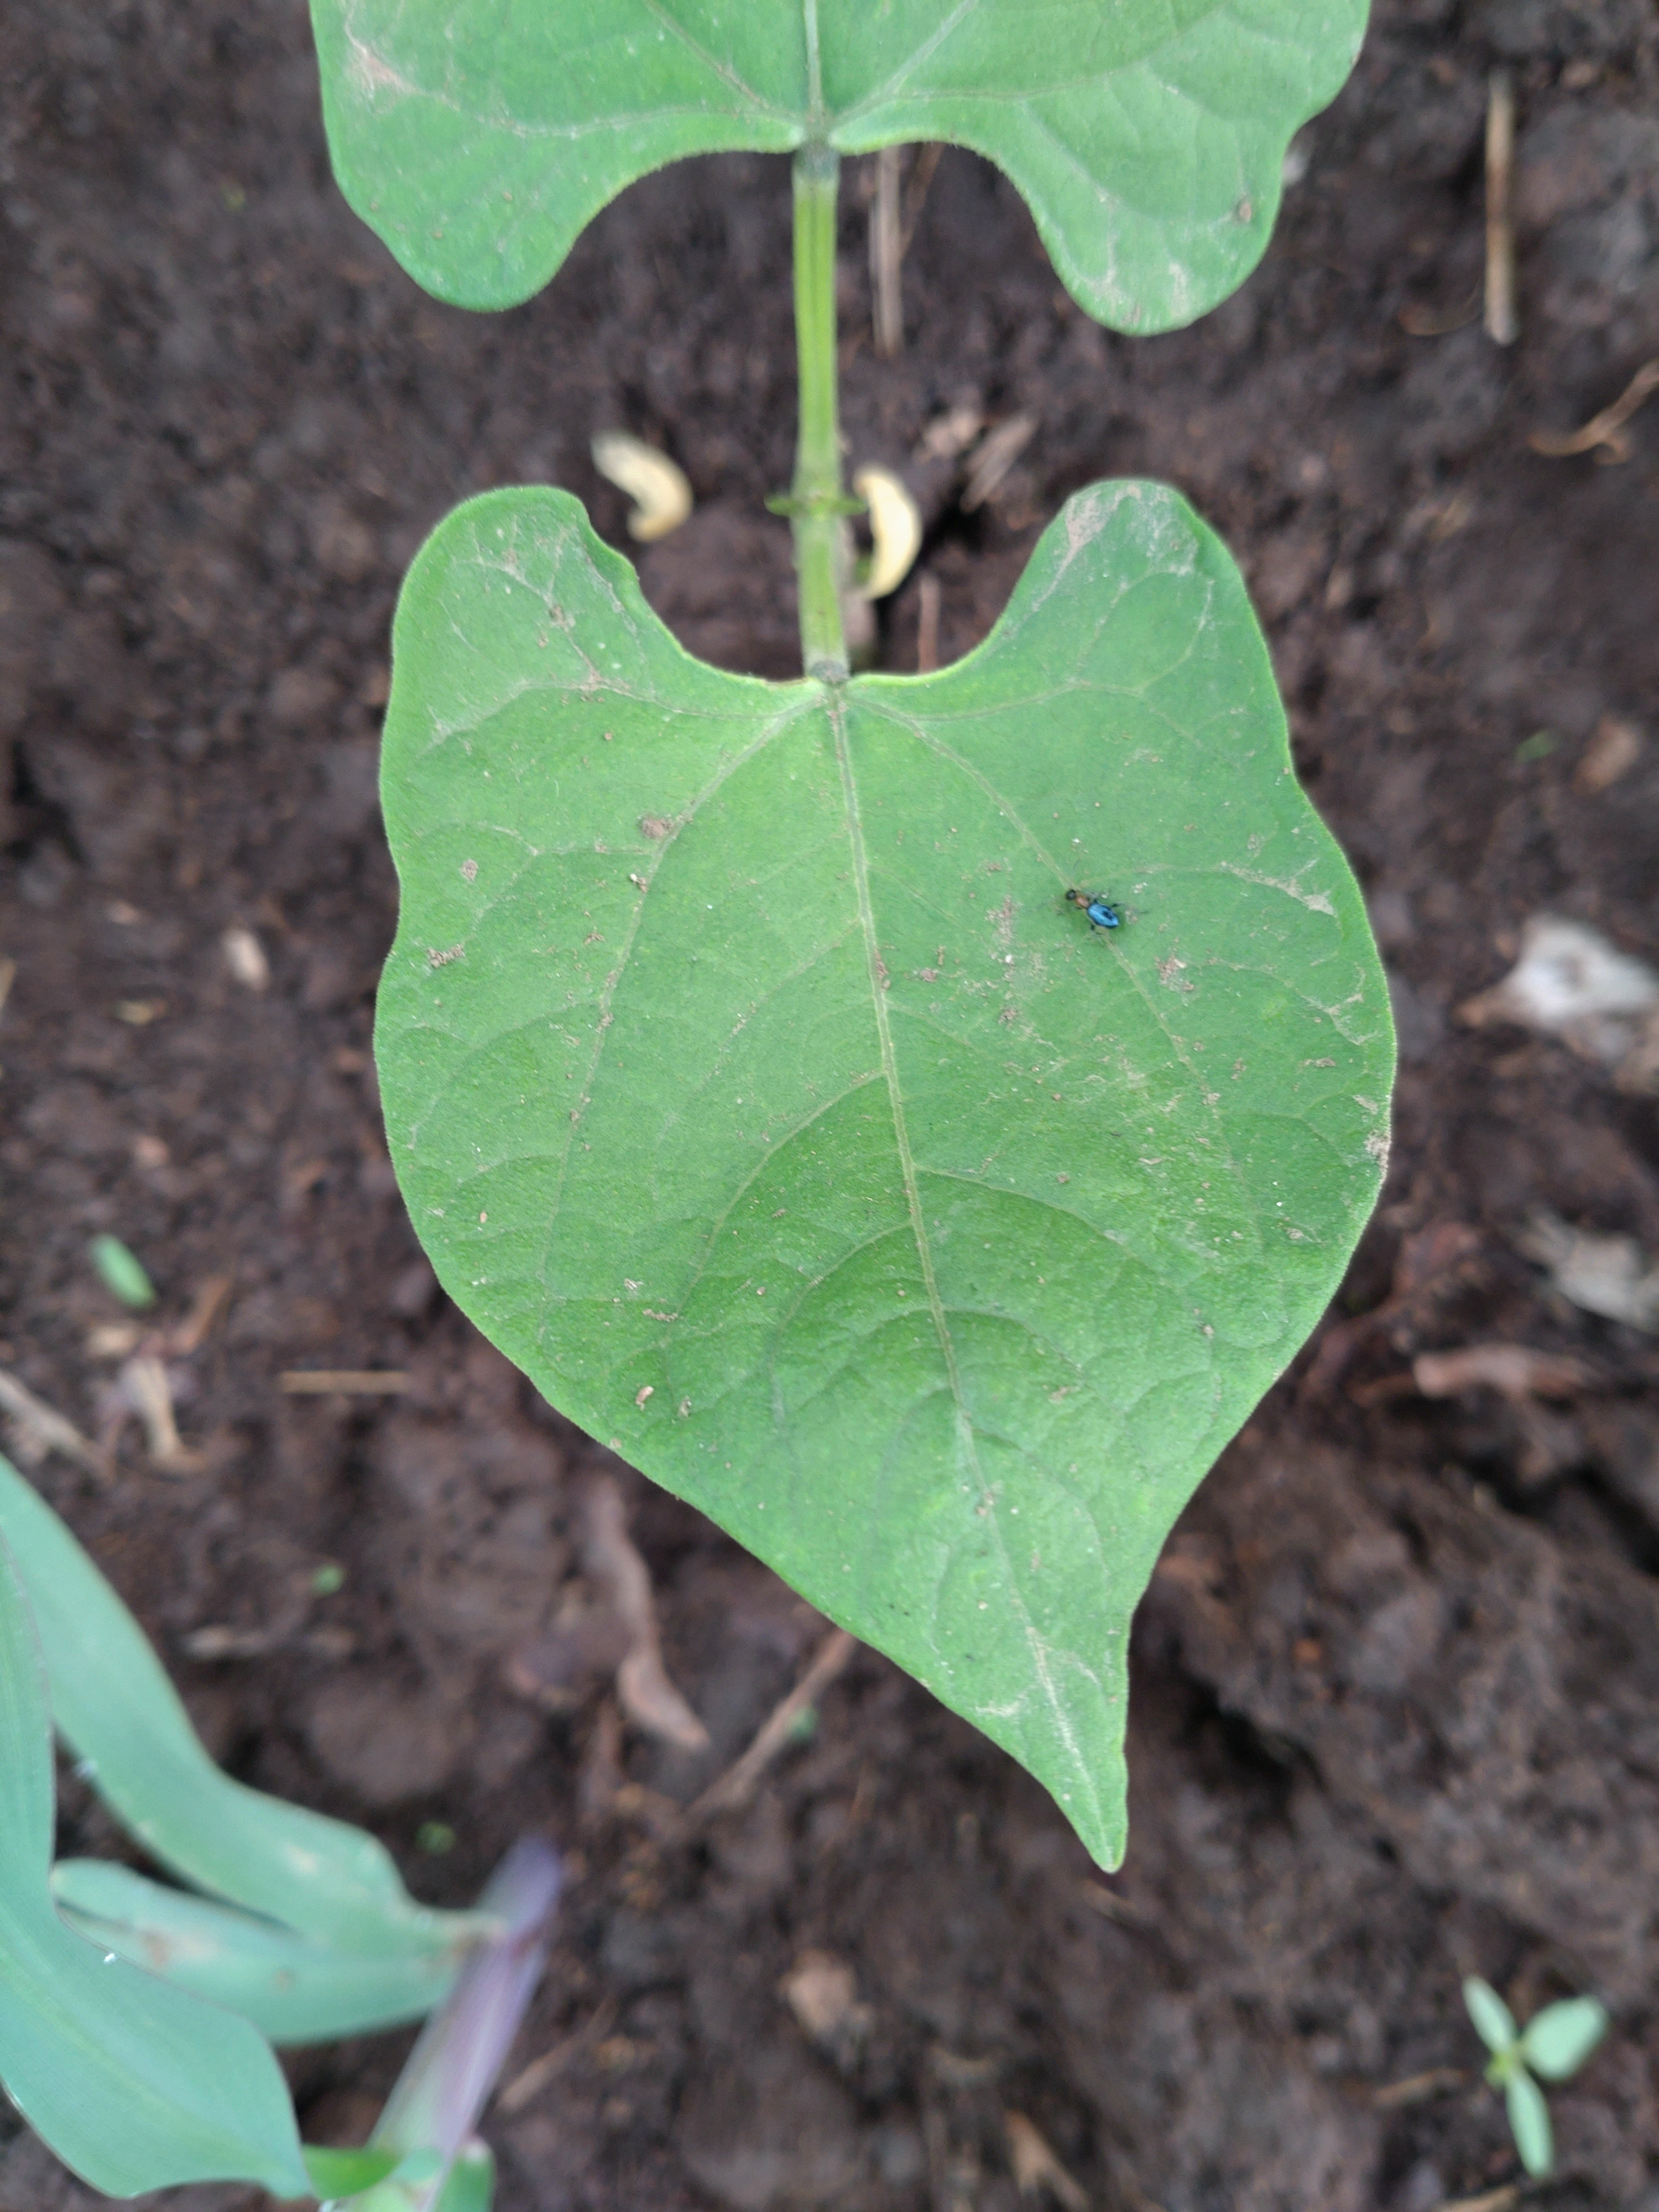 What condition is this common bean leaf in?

healthy
